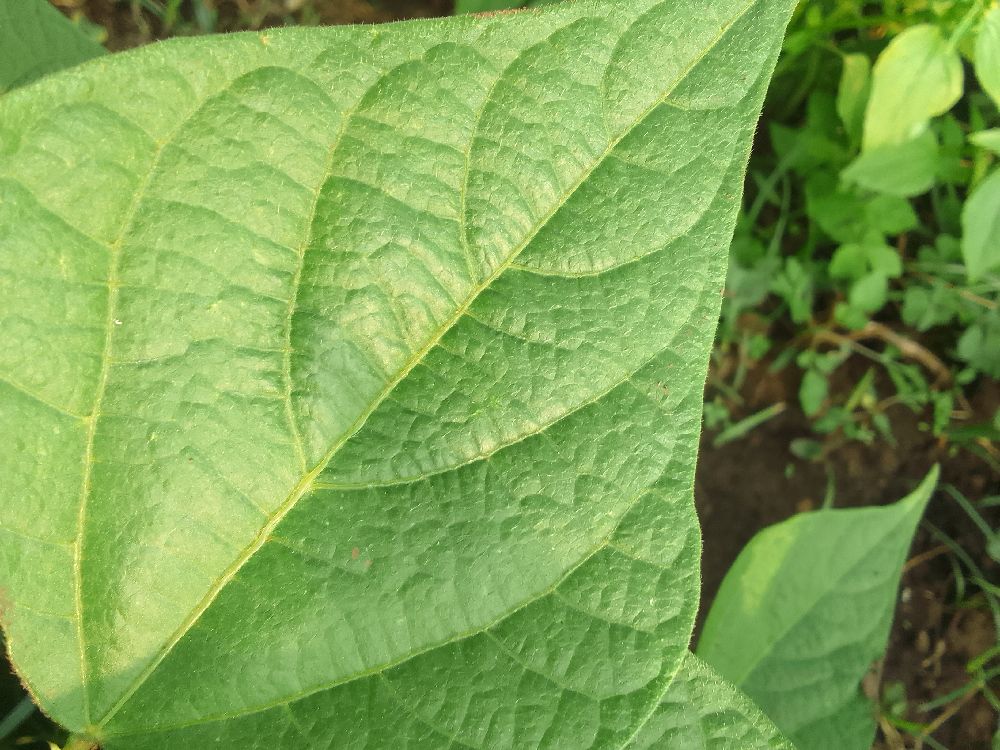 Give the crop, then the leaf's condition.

common bean, healthy
